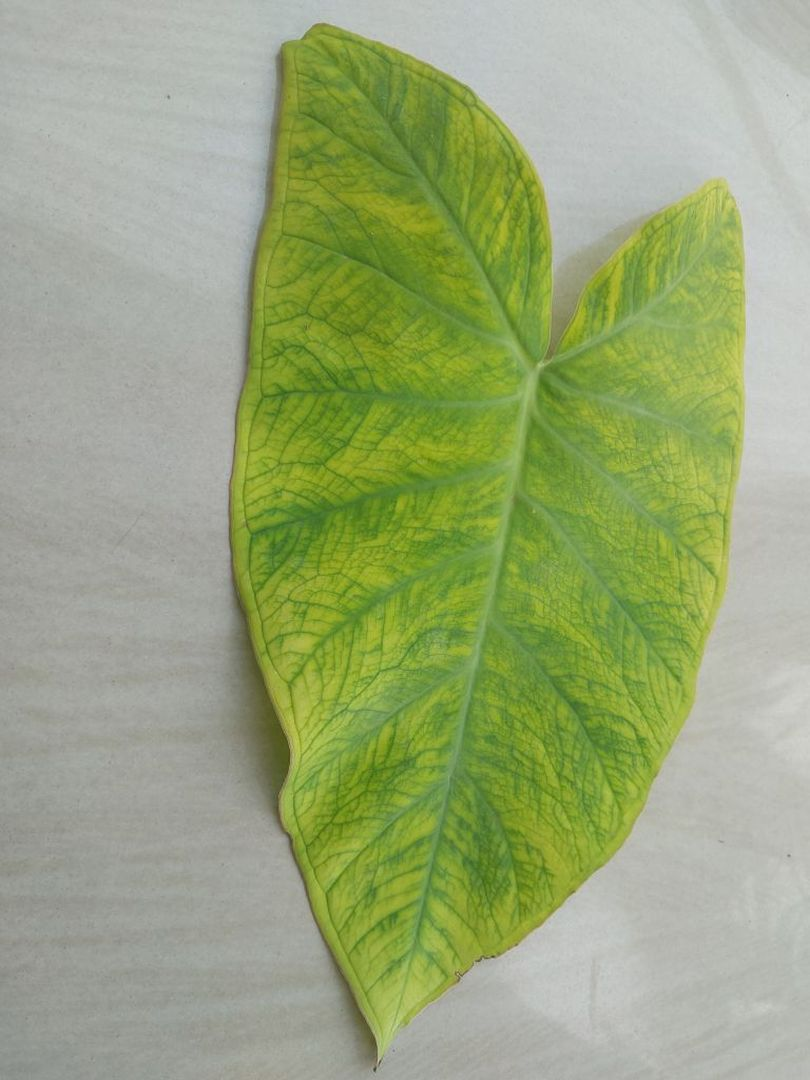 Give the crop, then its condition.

taro, mosaic
